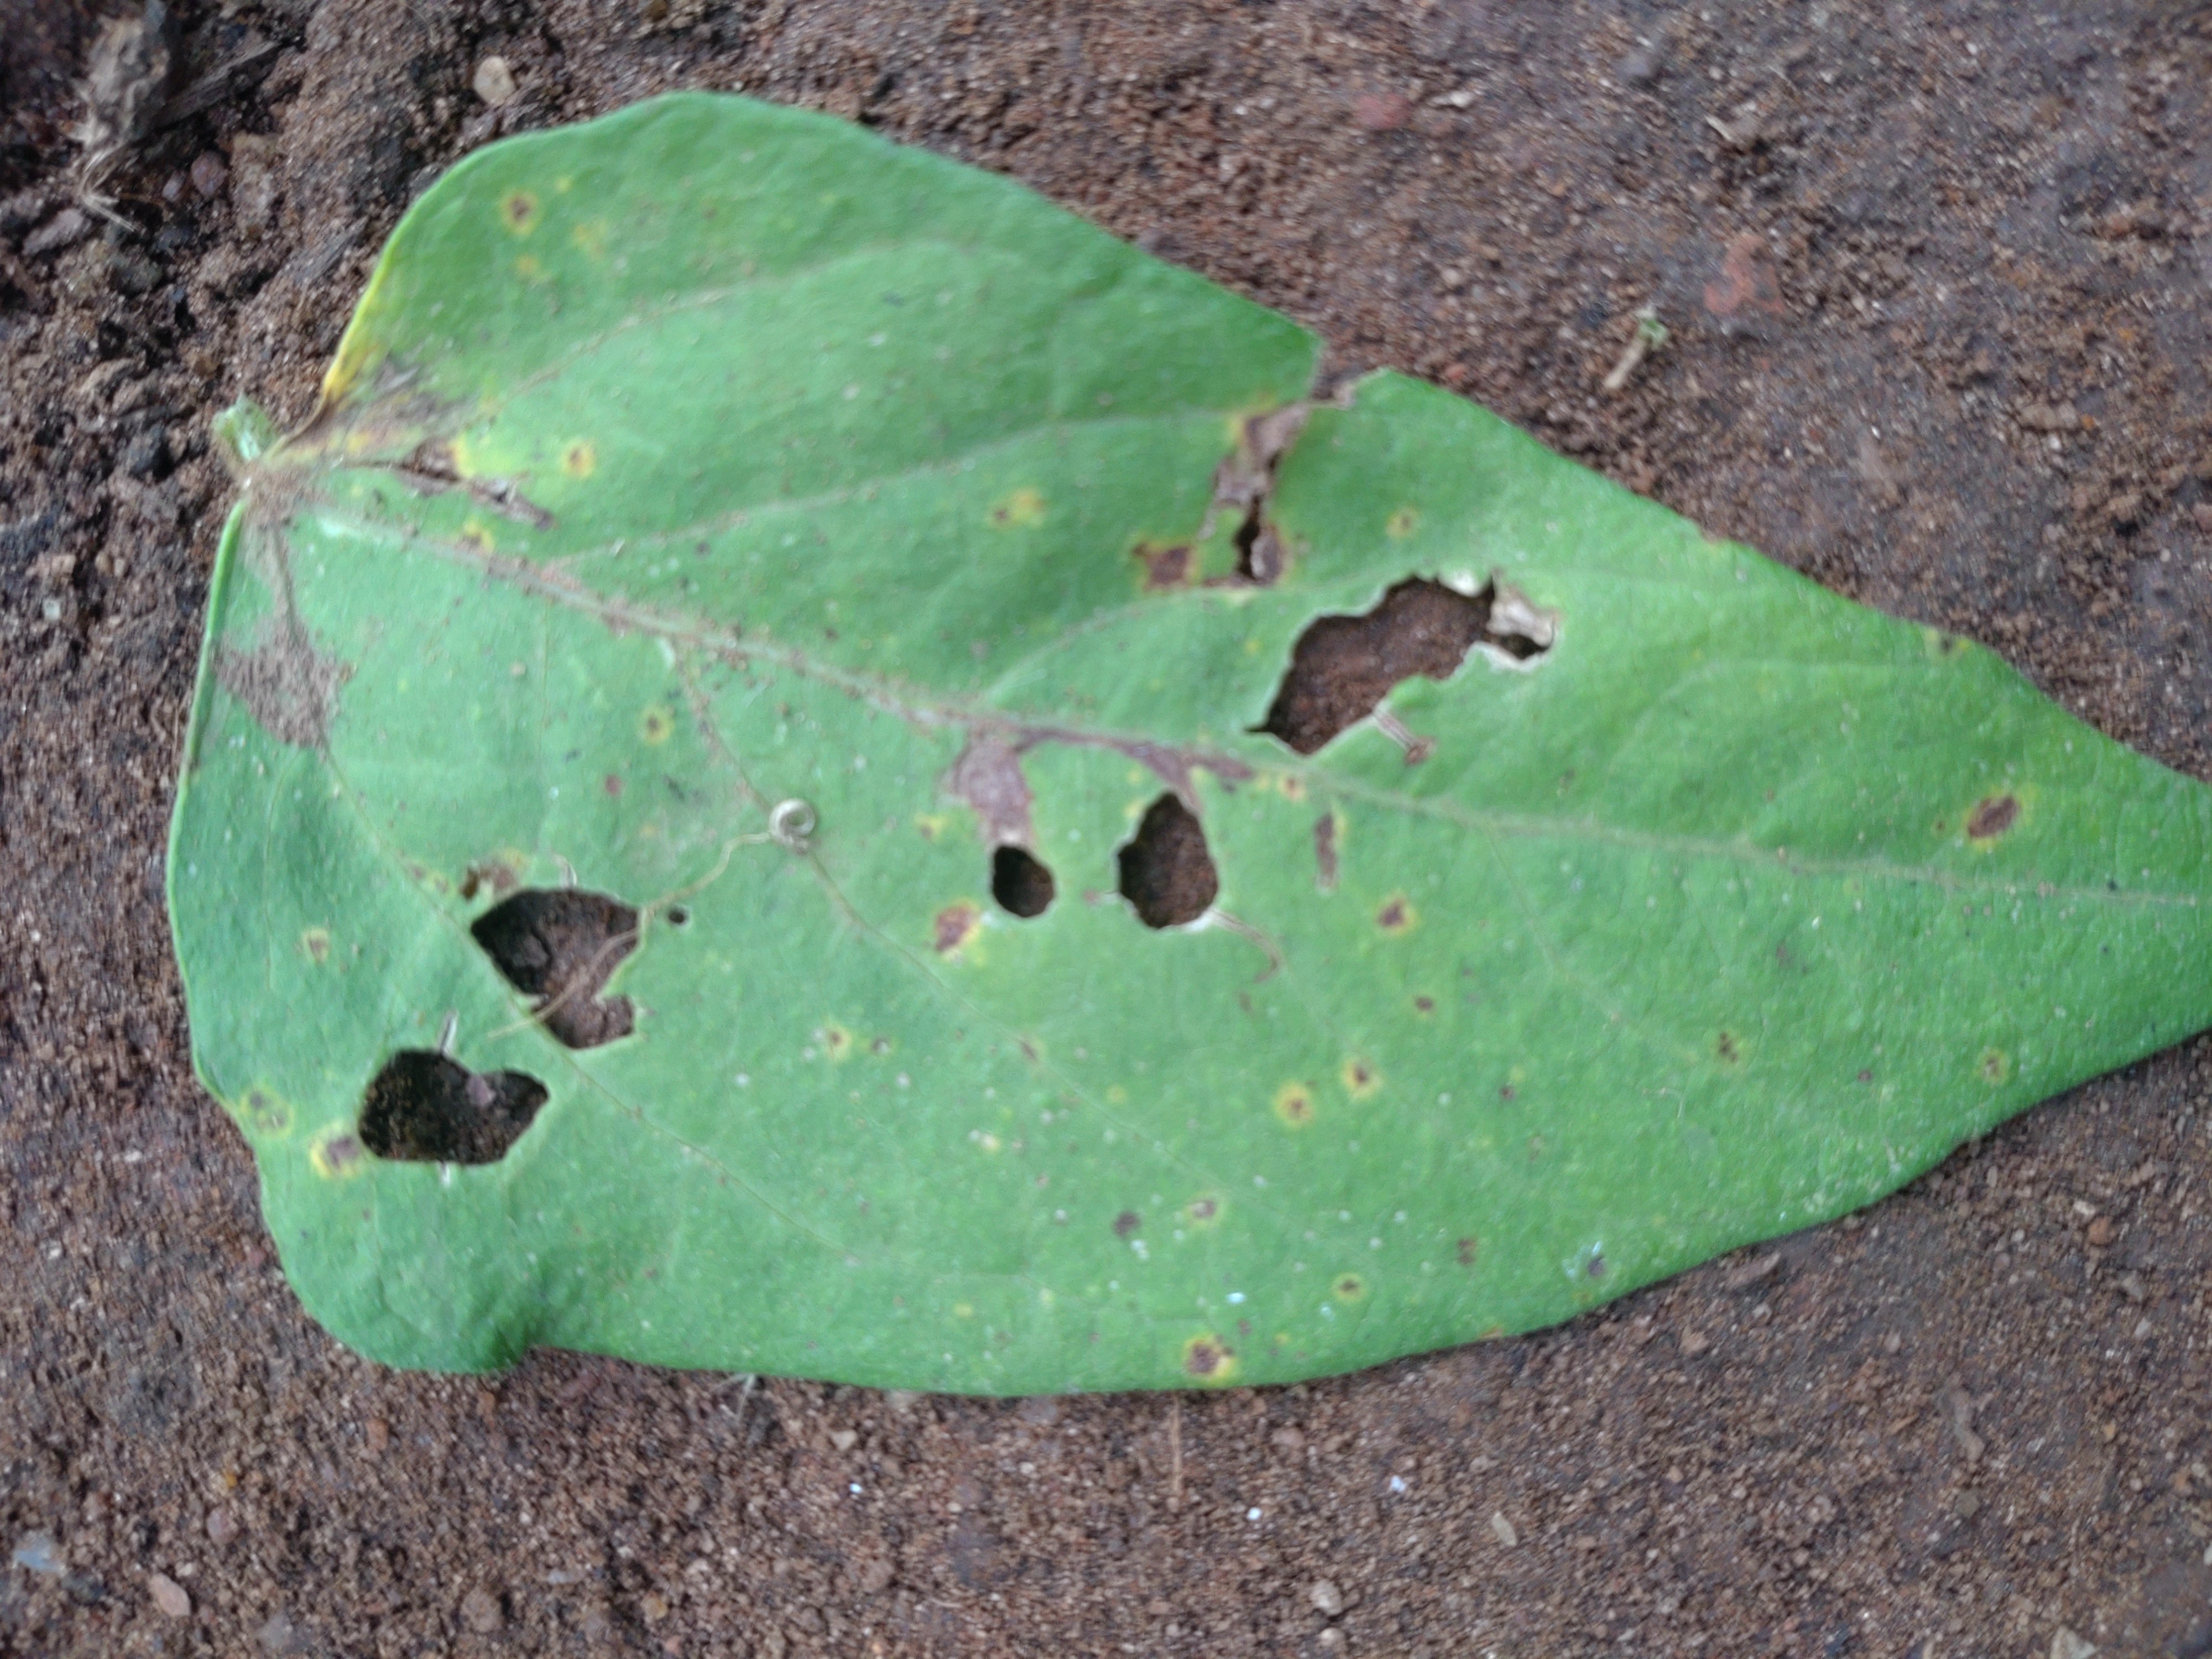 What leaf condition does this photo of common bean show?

anthracnose
